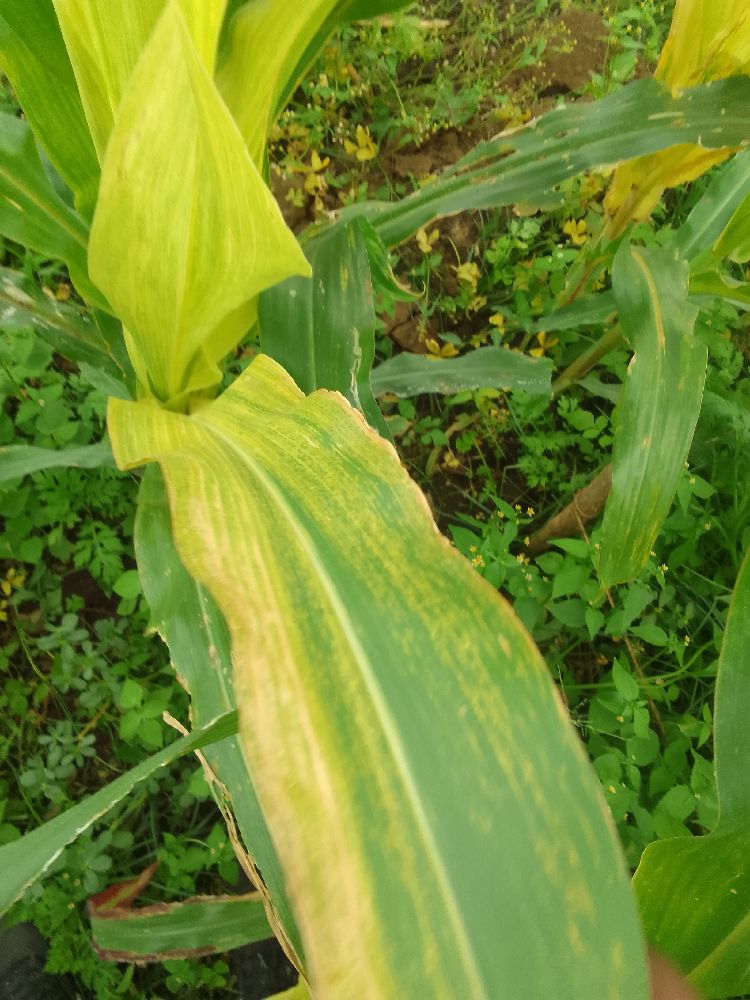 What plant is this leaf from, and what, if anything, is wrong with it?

maize, maize lethal necrosis
